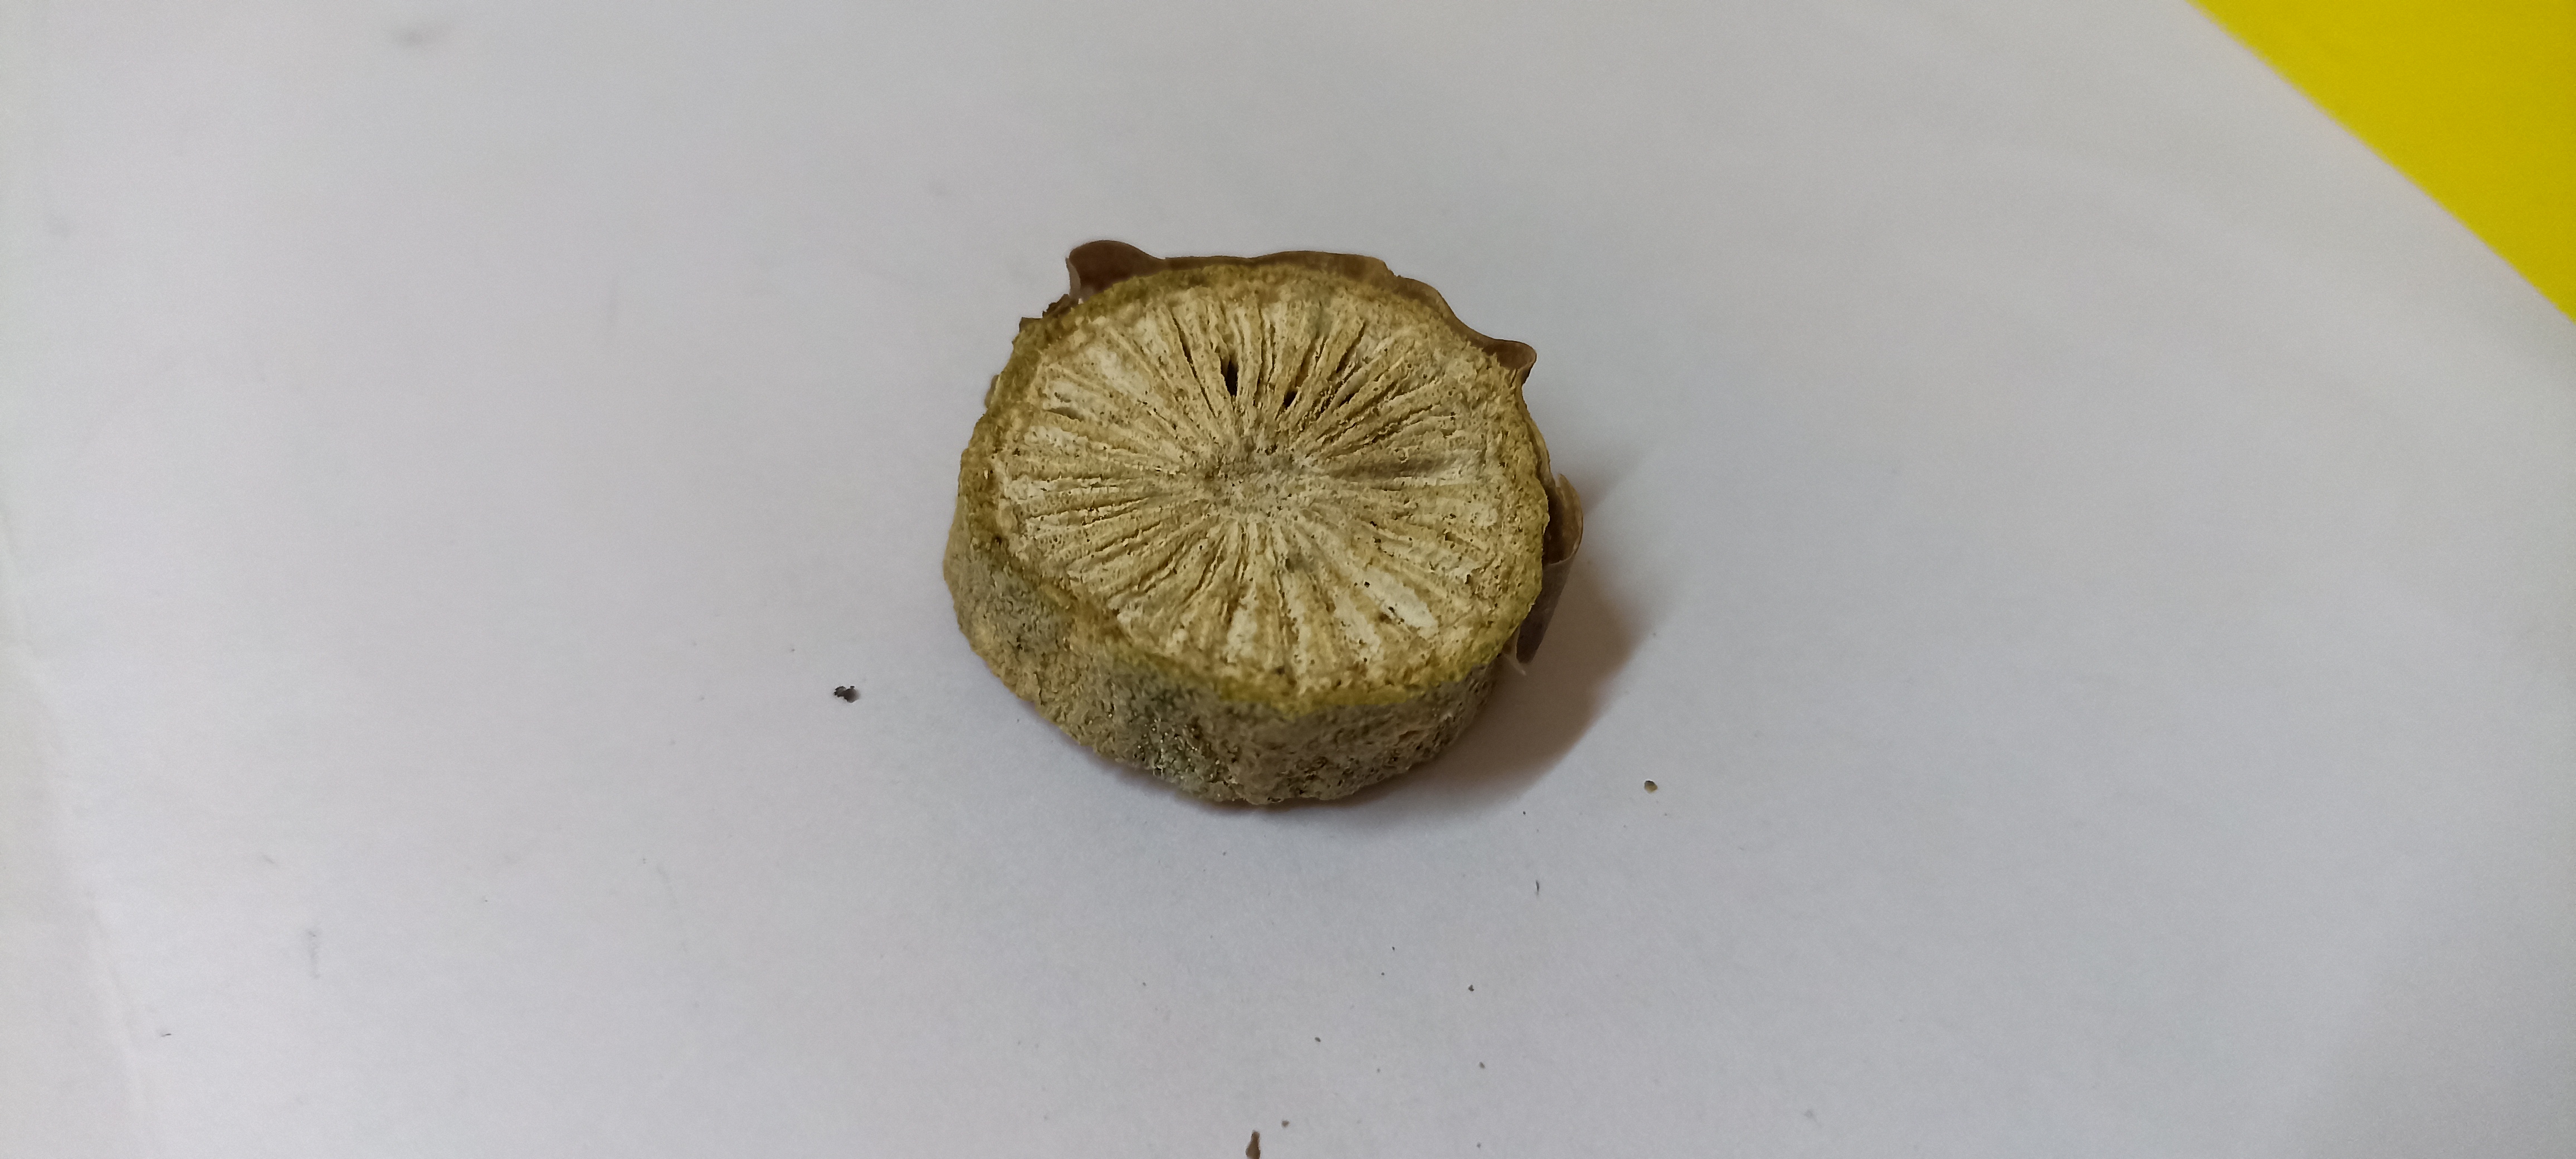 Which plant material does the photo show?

gulvel
